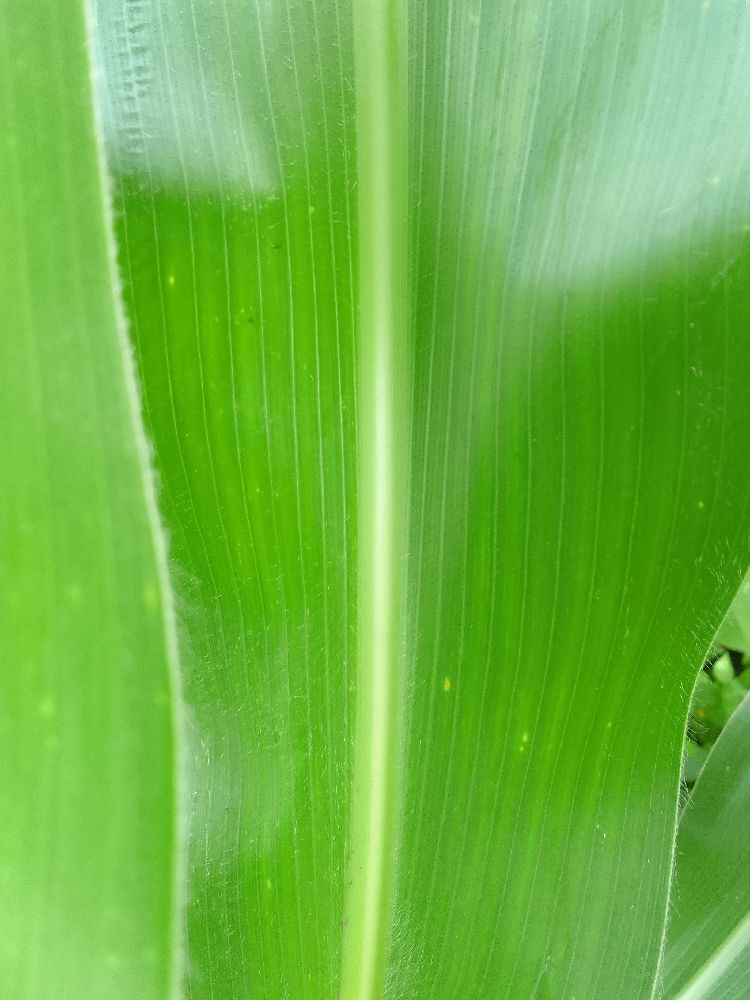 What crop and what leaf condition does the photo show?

maize, healthy
